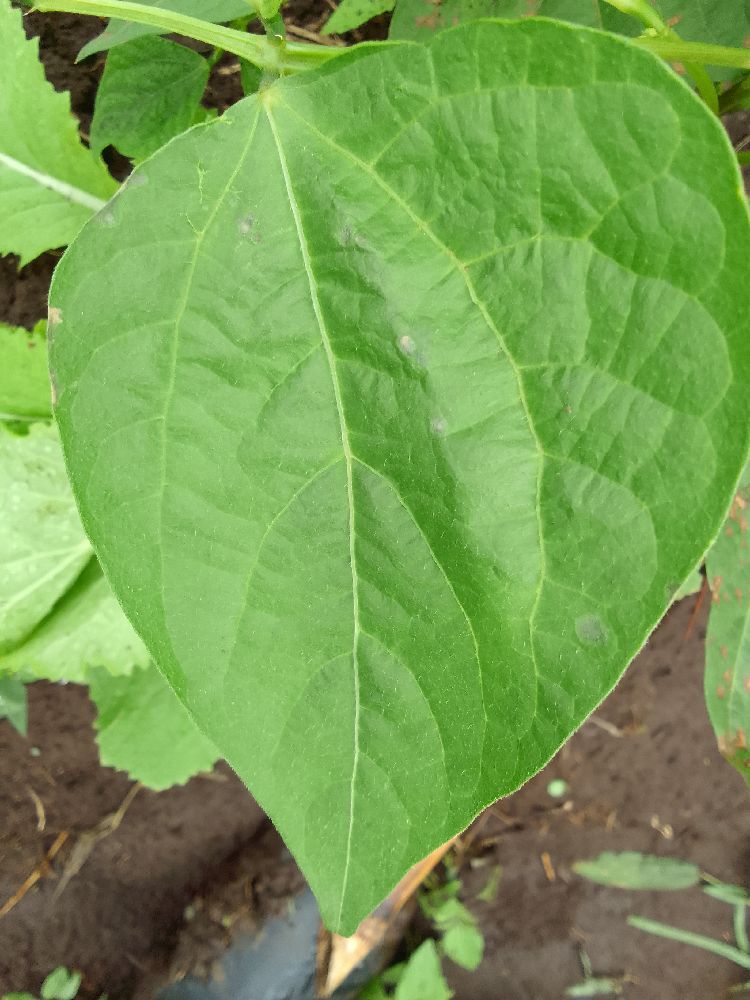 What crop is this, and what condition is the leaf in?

common bean, healthy
